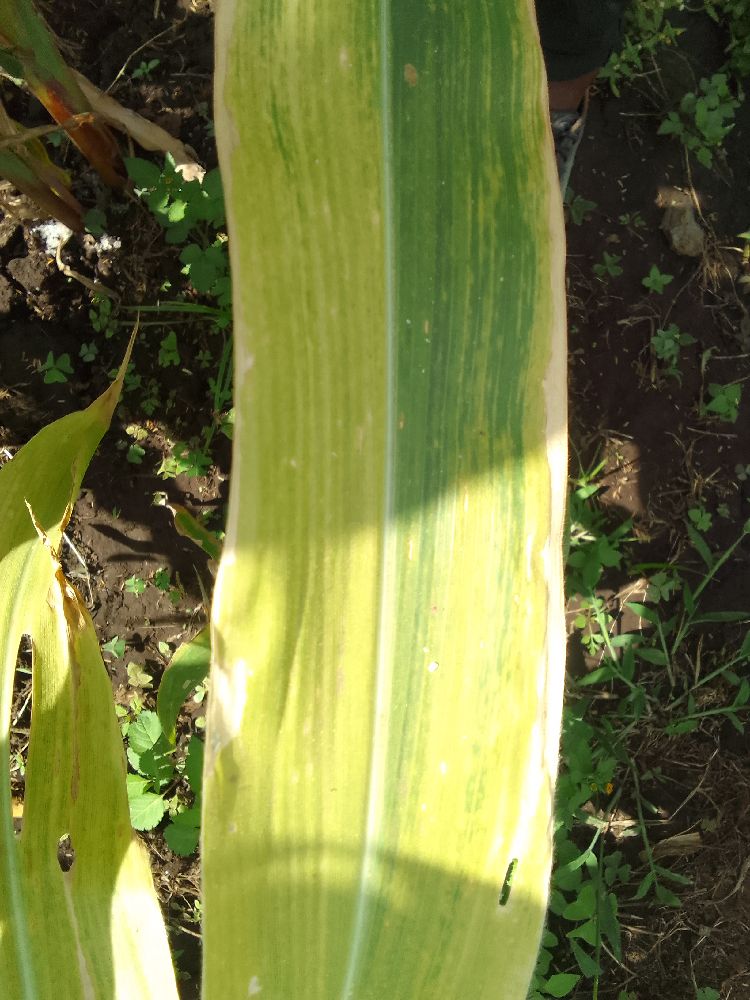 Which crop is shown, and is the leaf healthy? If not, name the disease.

maize, maize lethal necrosis
